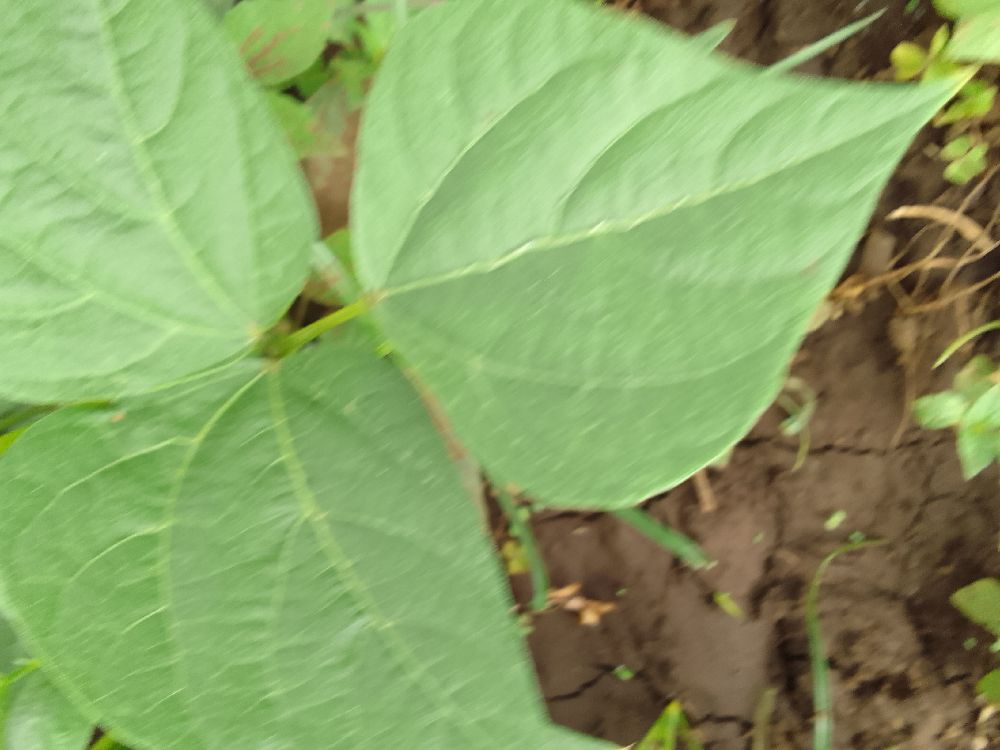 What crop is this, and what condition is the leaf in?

common bean, healthy
